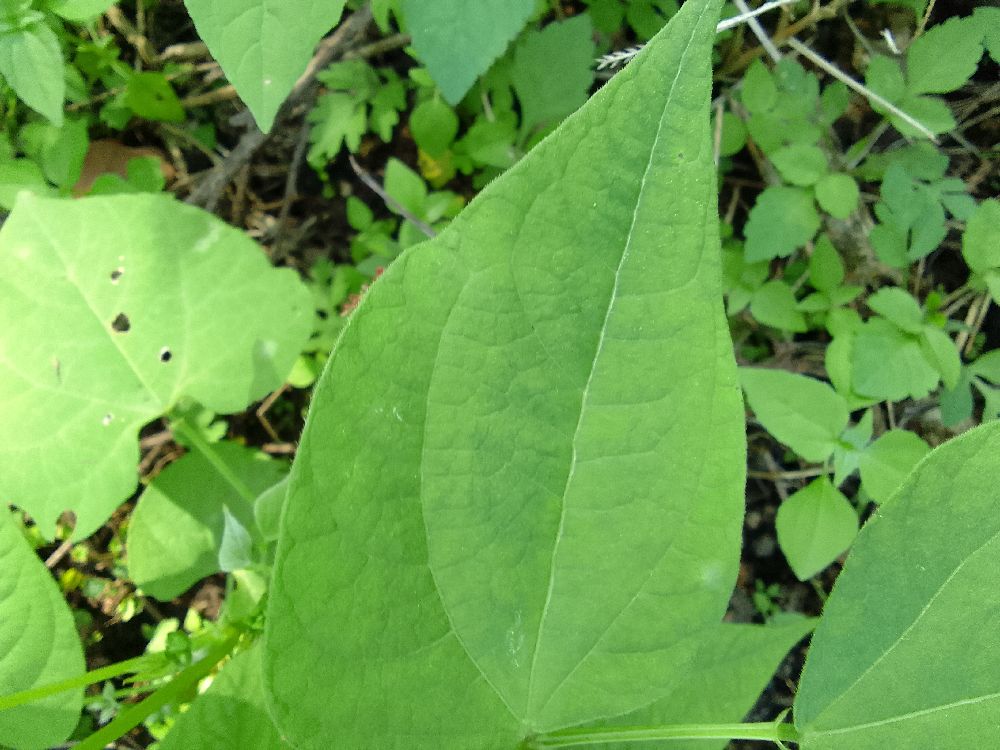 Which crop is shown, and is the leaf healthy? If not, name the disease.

common bean, healthy
